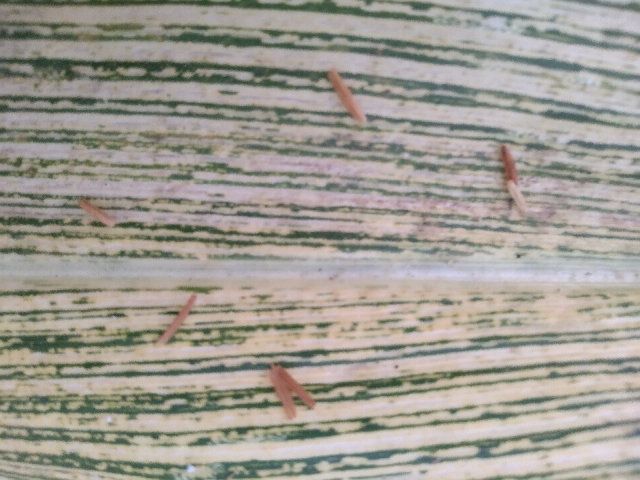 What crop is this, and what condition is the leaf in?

maize, maize streak virus
